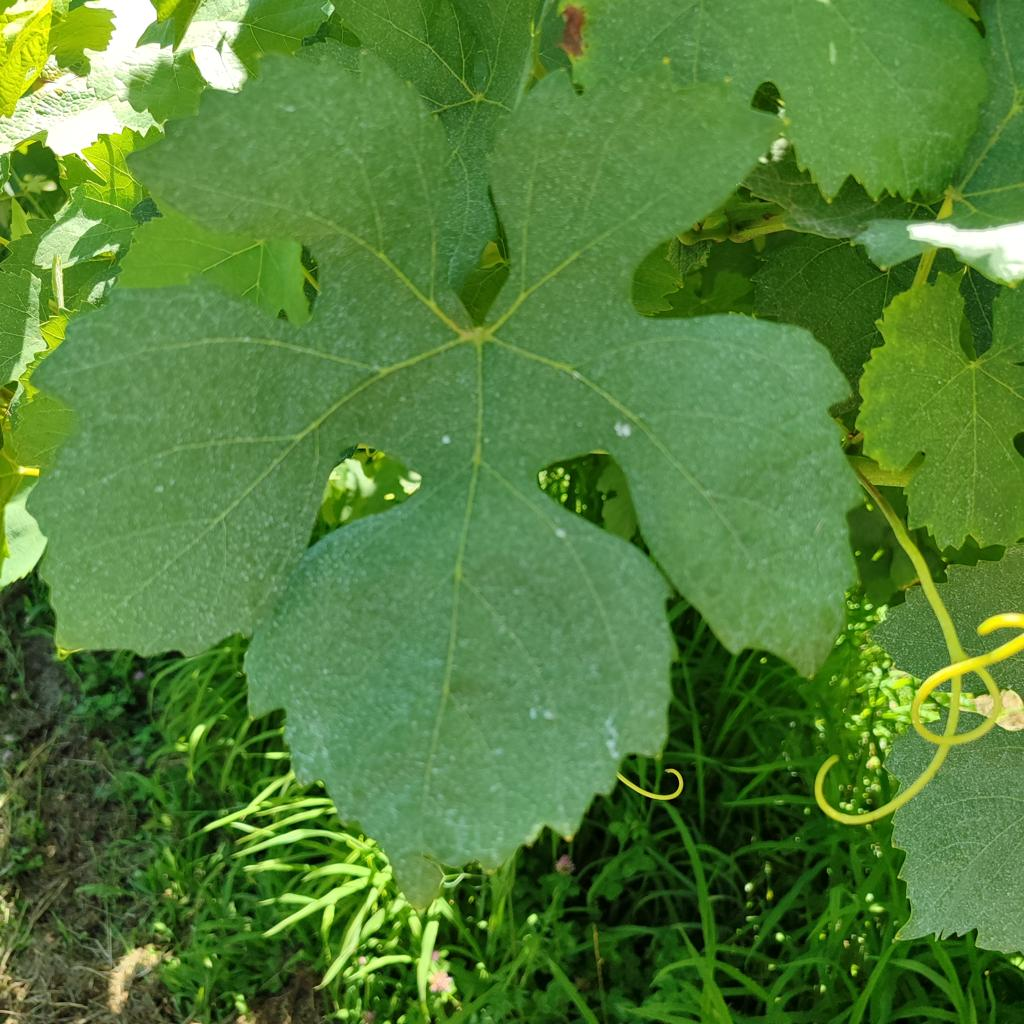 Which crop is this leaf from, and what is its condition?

grapevine, healthy
